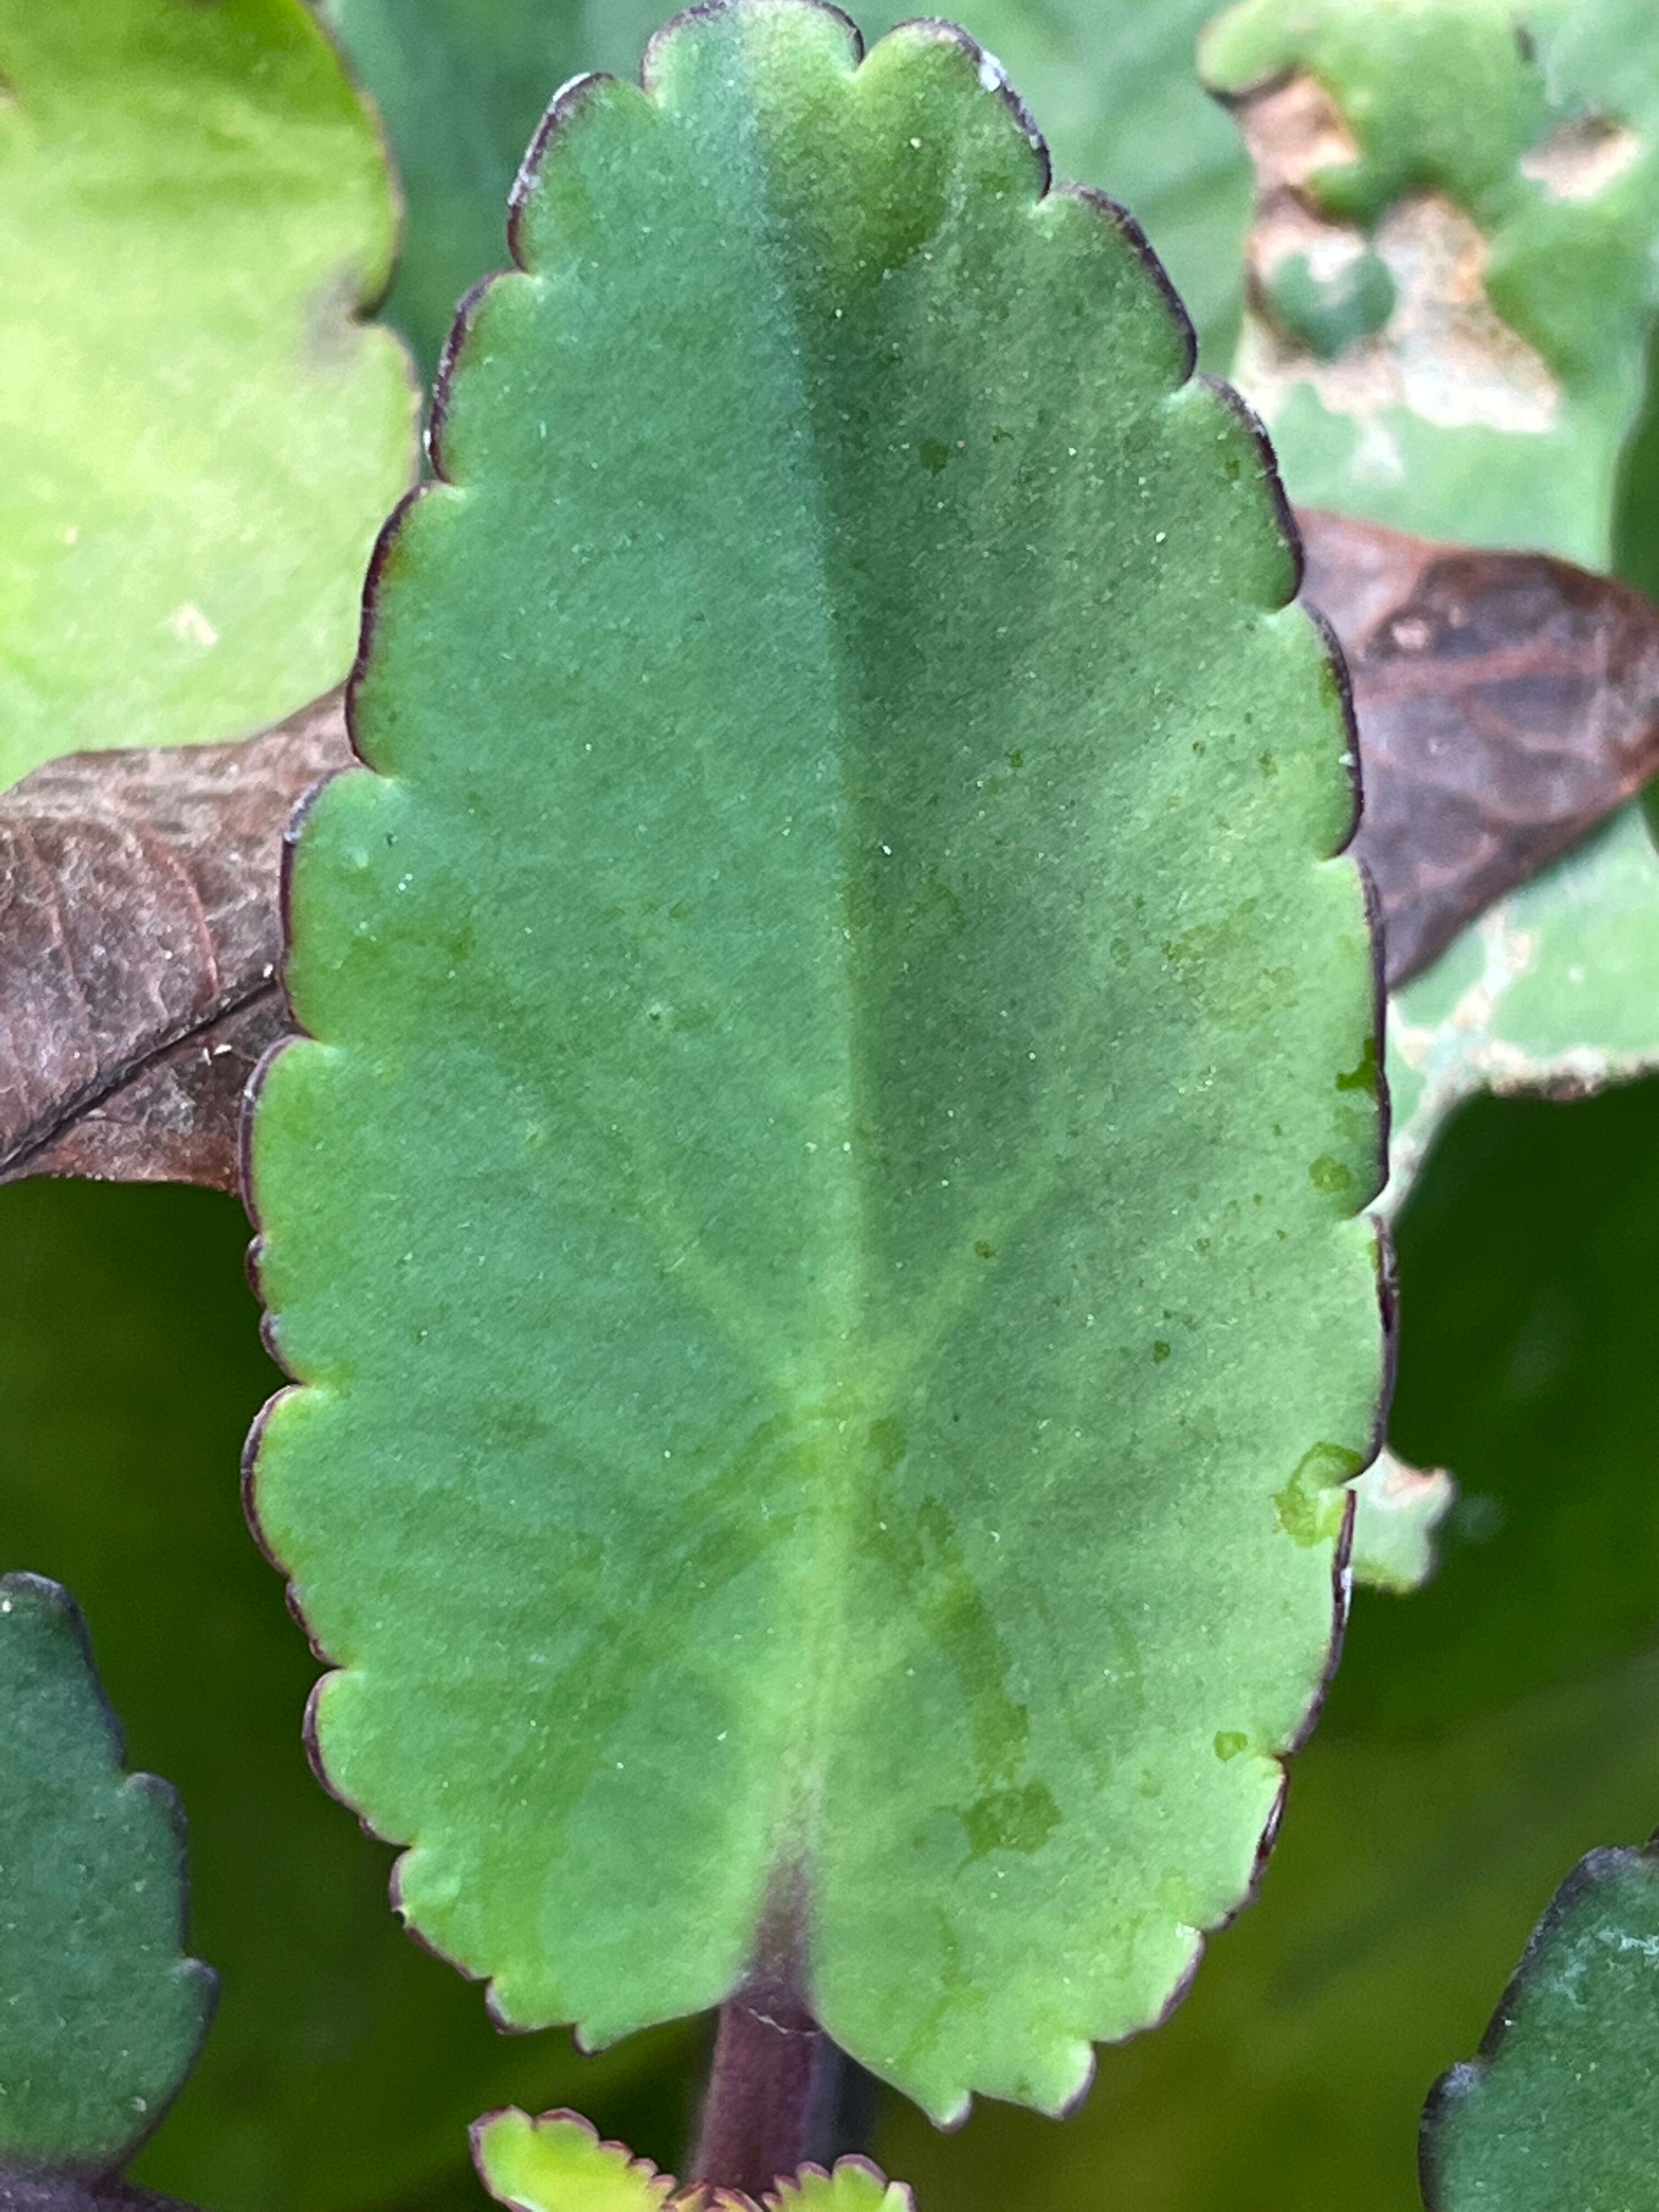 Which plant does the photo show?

pathorkuci
